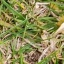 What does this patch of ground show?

grass
